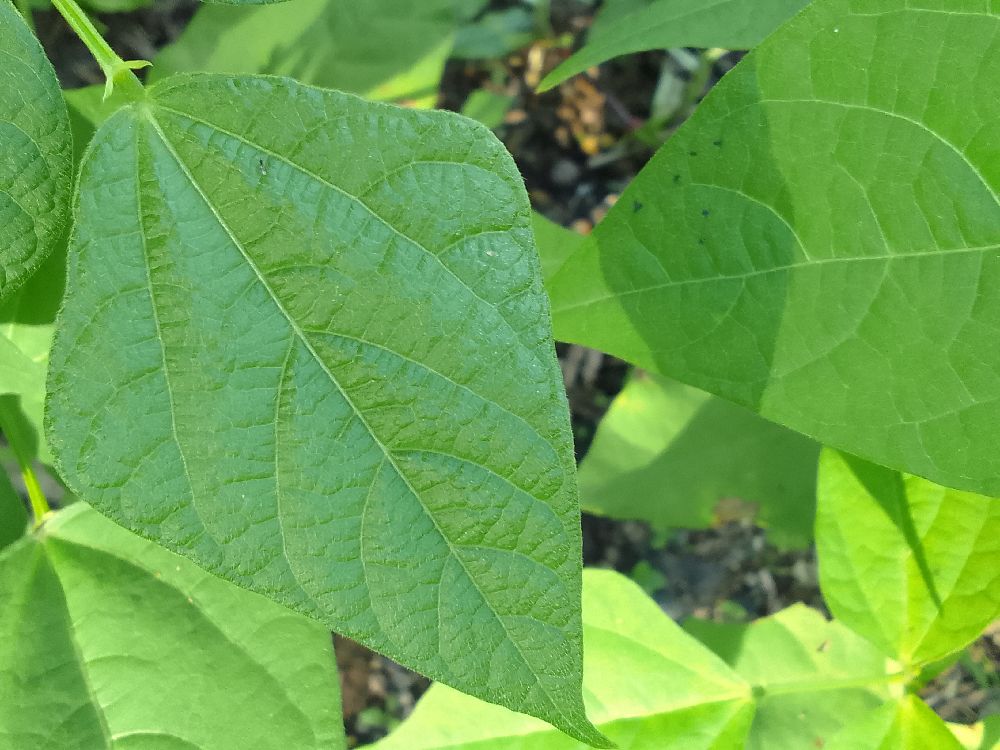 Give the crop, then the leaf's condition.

common bean, healthy
